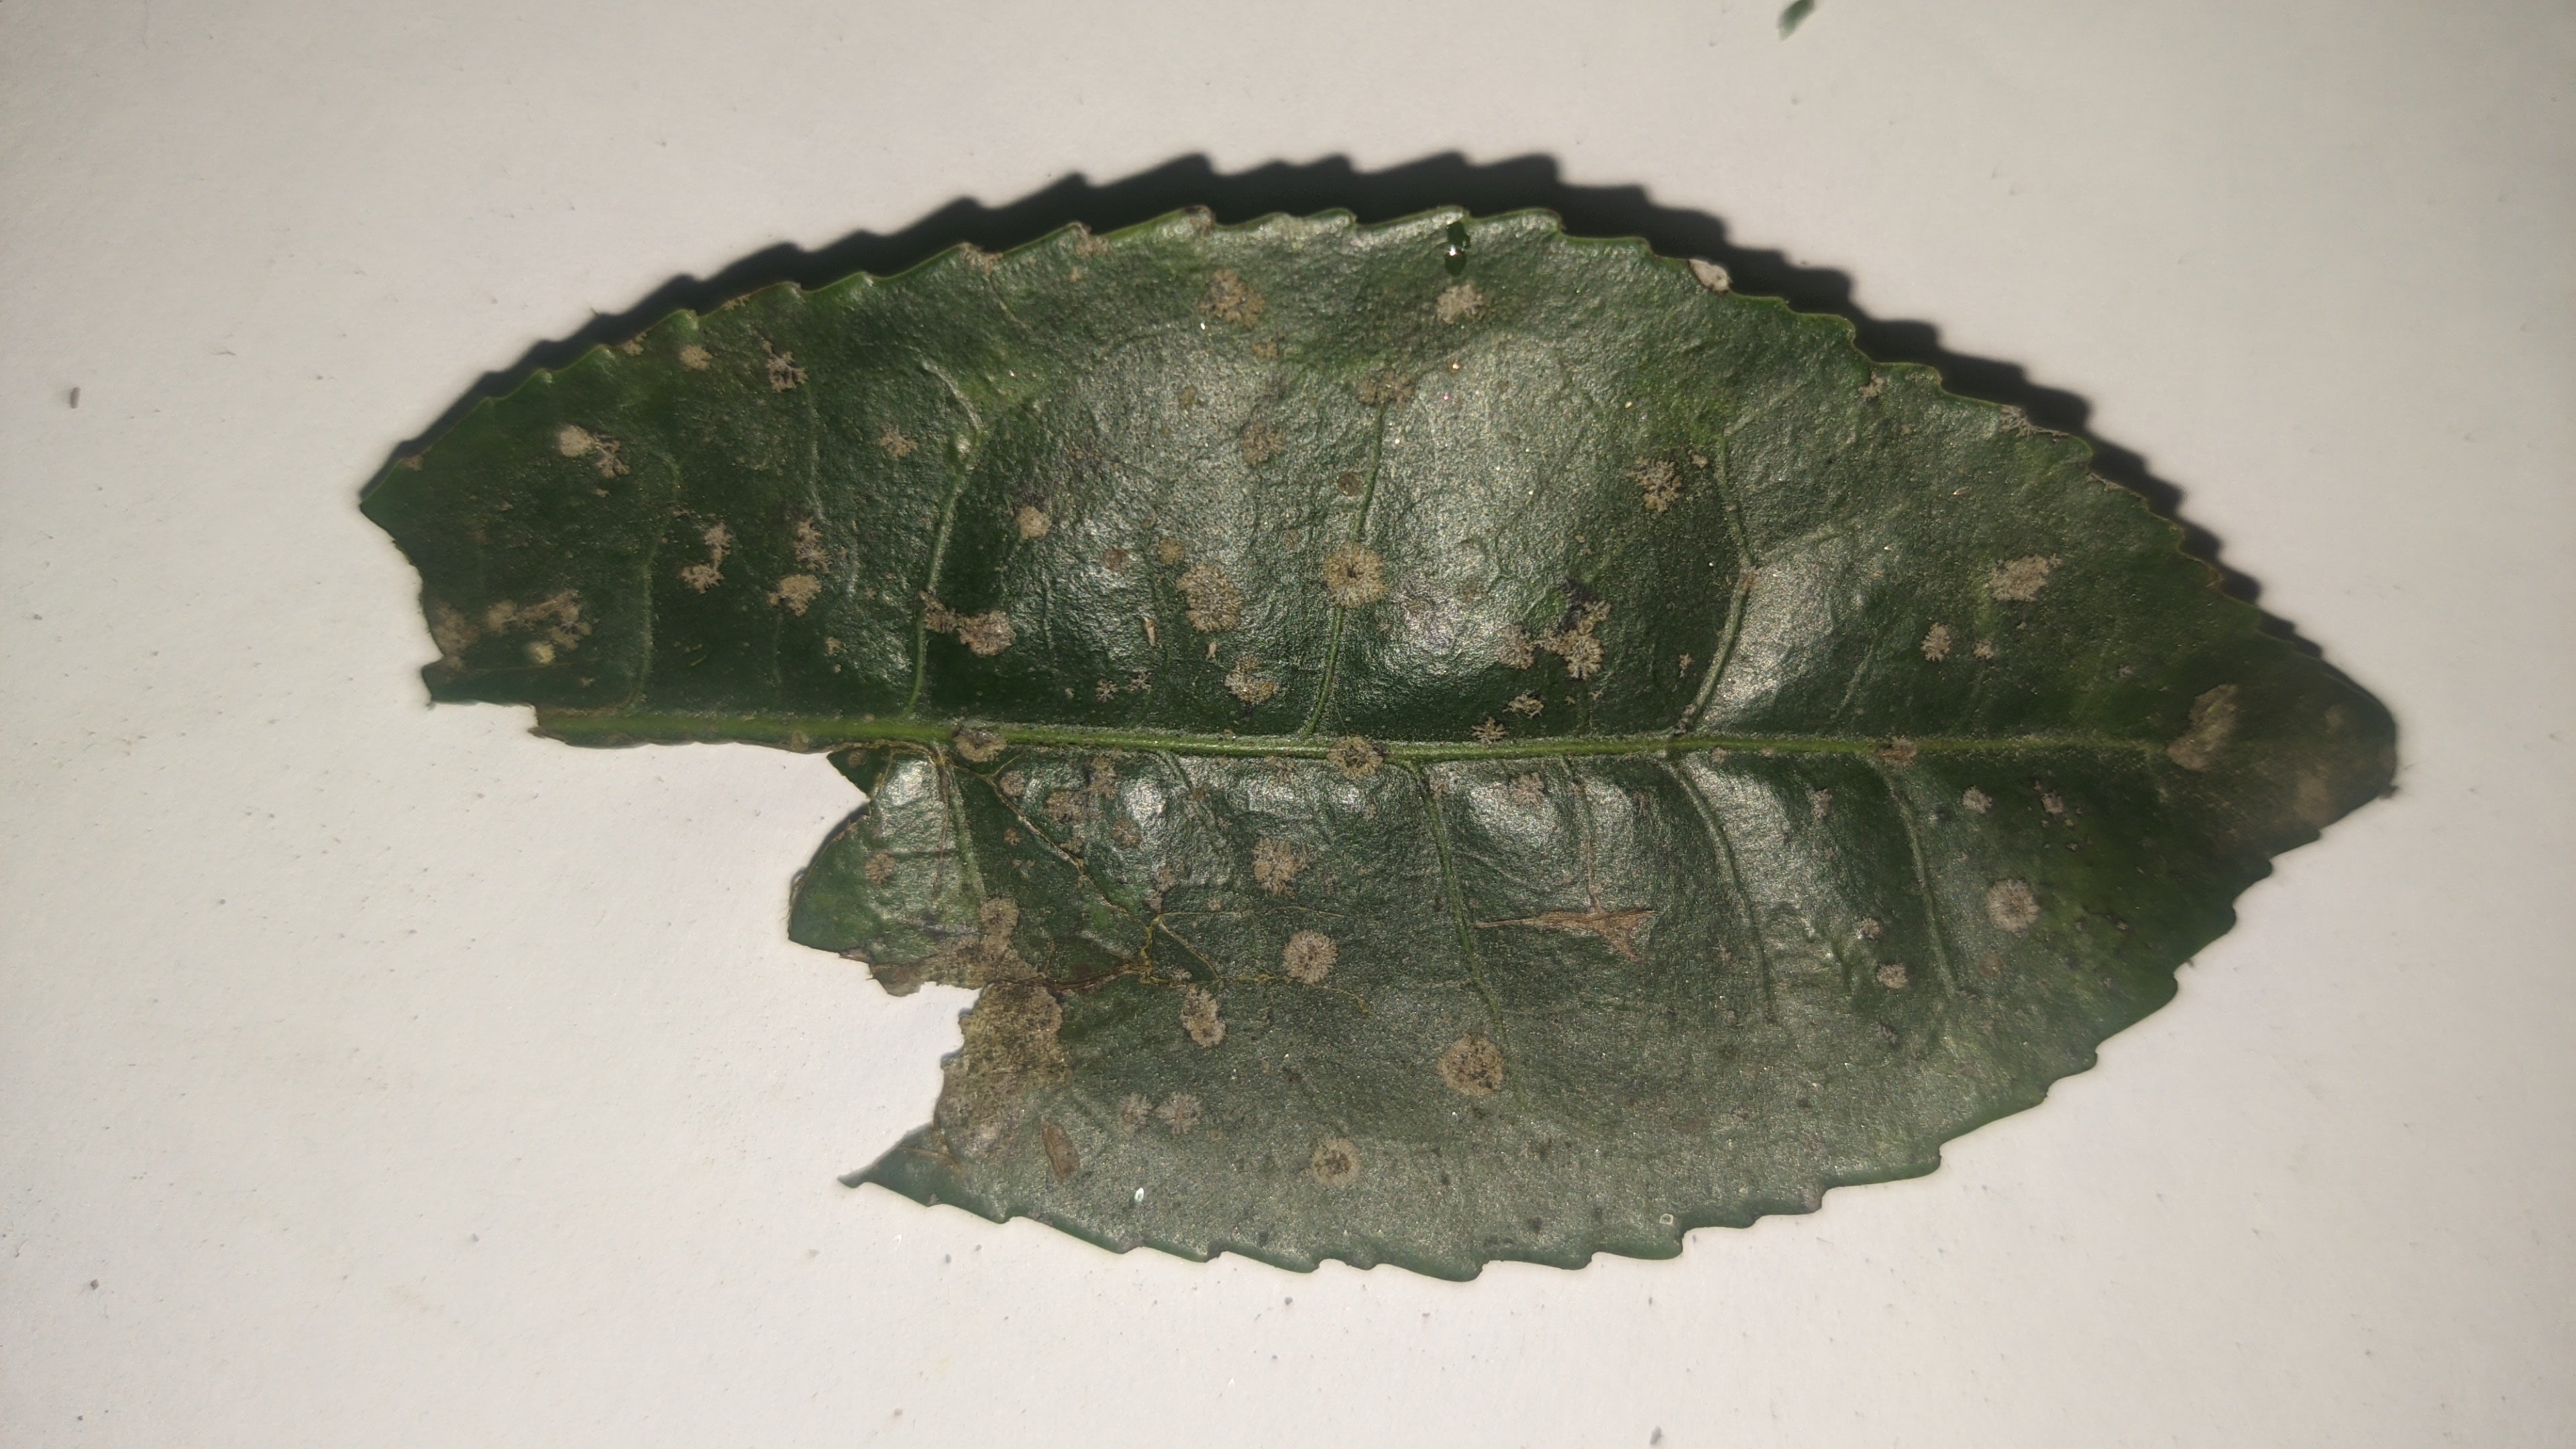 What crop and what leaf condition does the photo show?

tea, algal leaf
